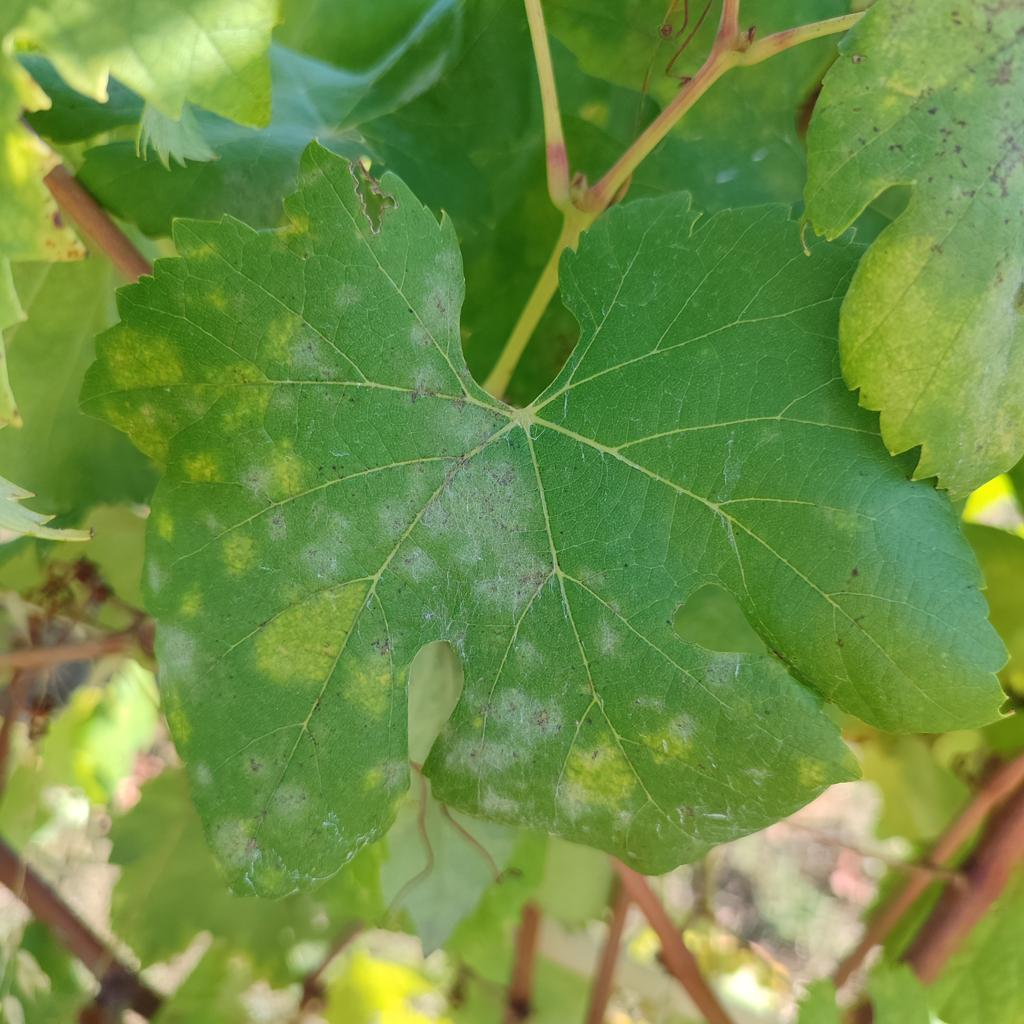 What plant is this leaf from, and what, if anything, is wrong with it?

grapevine, powdery mildew
